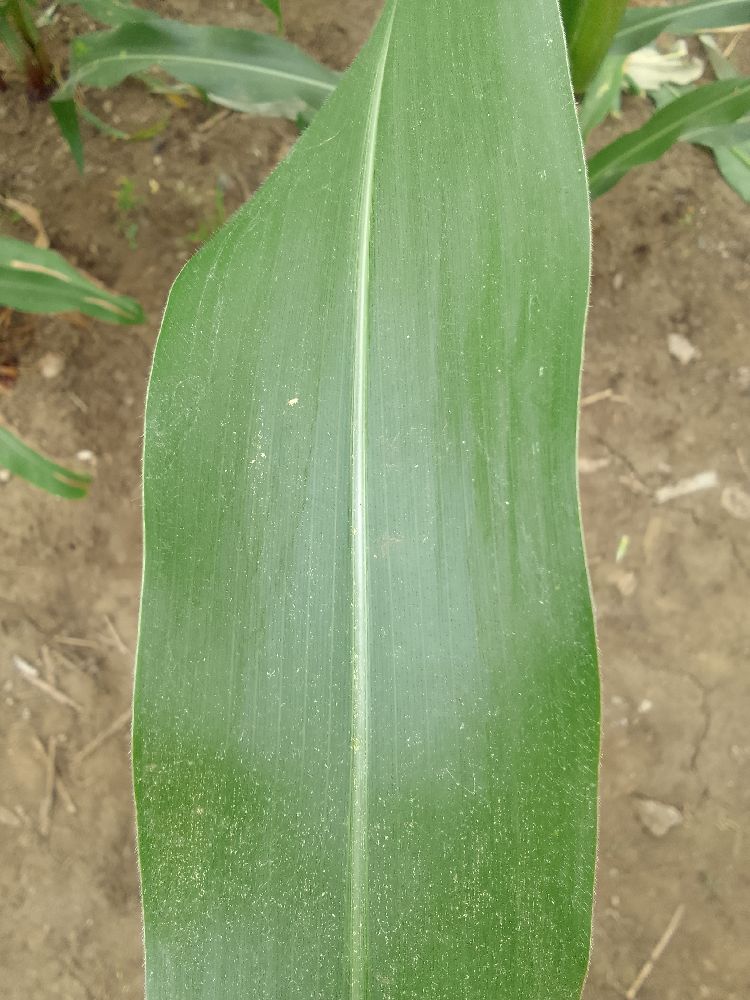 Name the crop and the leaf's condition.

maize, healthy
